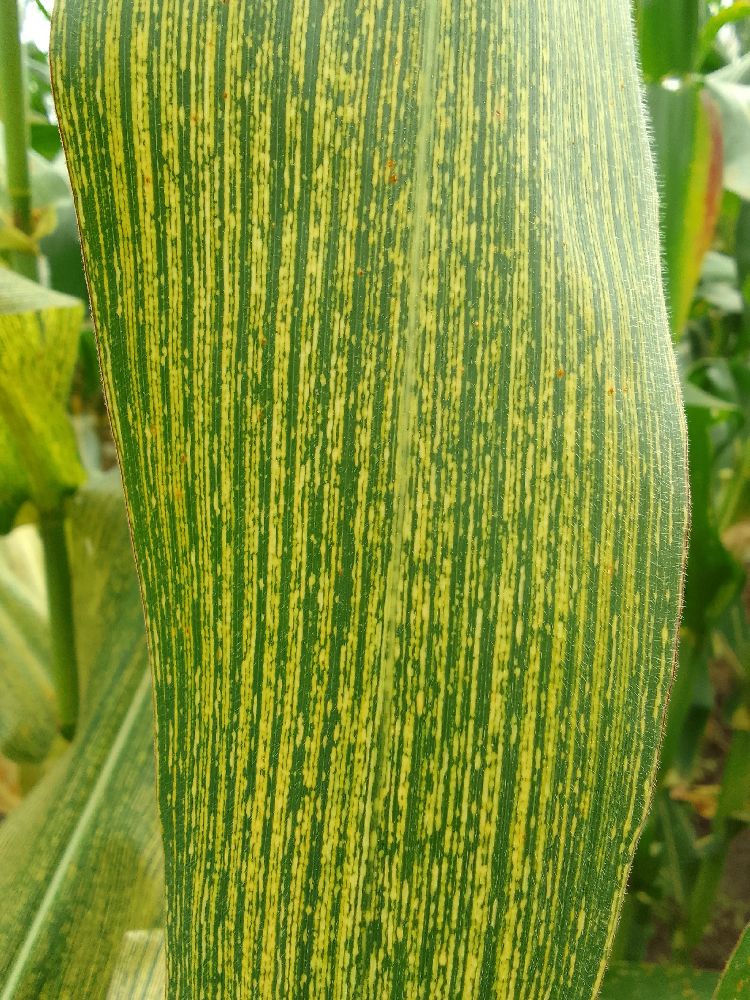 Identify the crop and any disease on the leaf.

maize, maize streak virus
